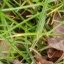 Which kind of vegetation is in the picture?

grass
